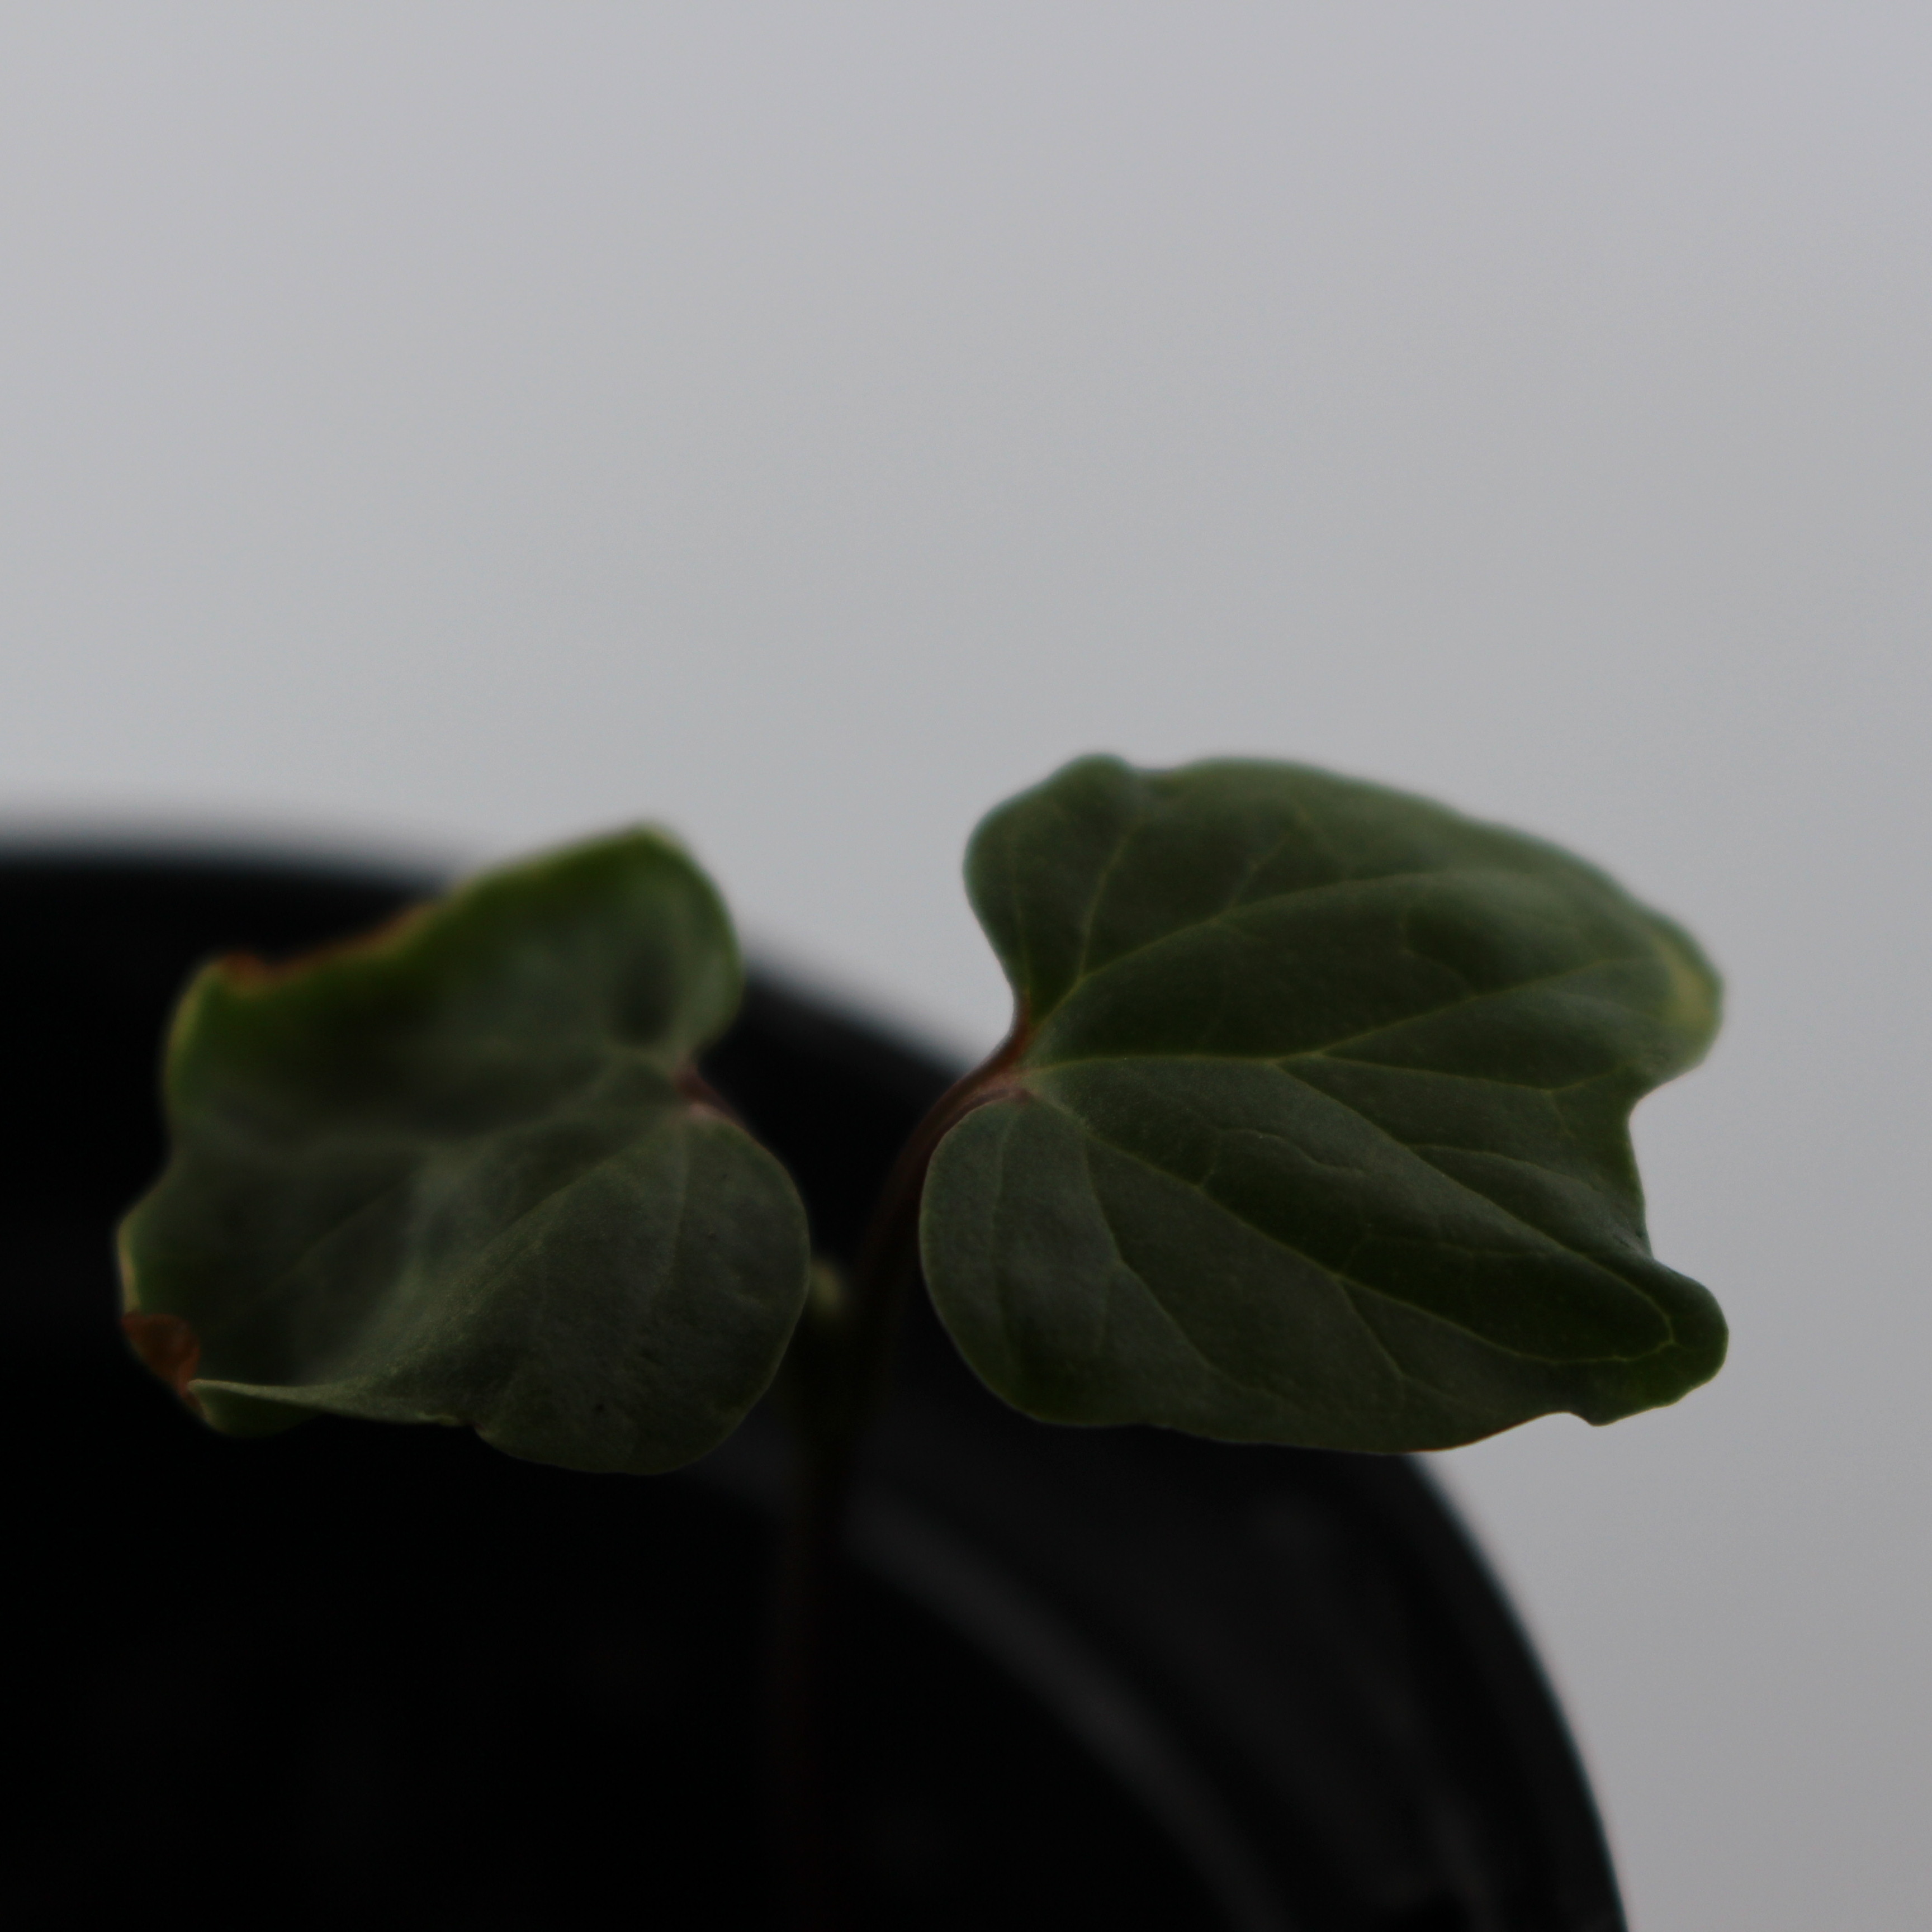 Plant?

Convolvulus arvensis
